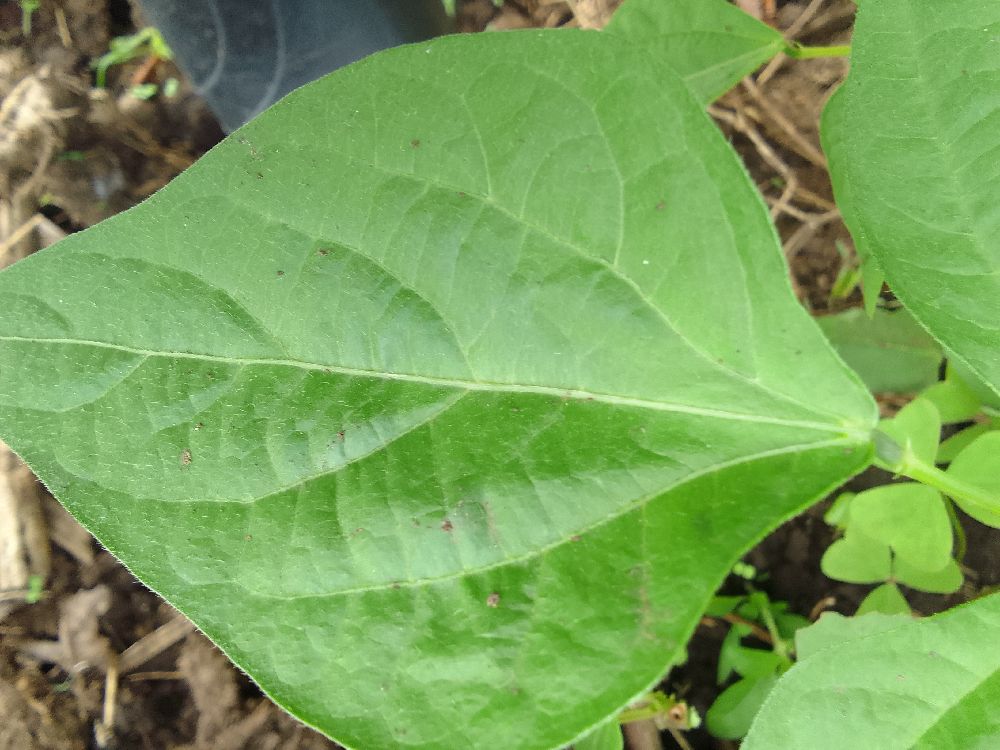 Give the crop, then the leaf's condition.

common bean, healthy
